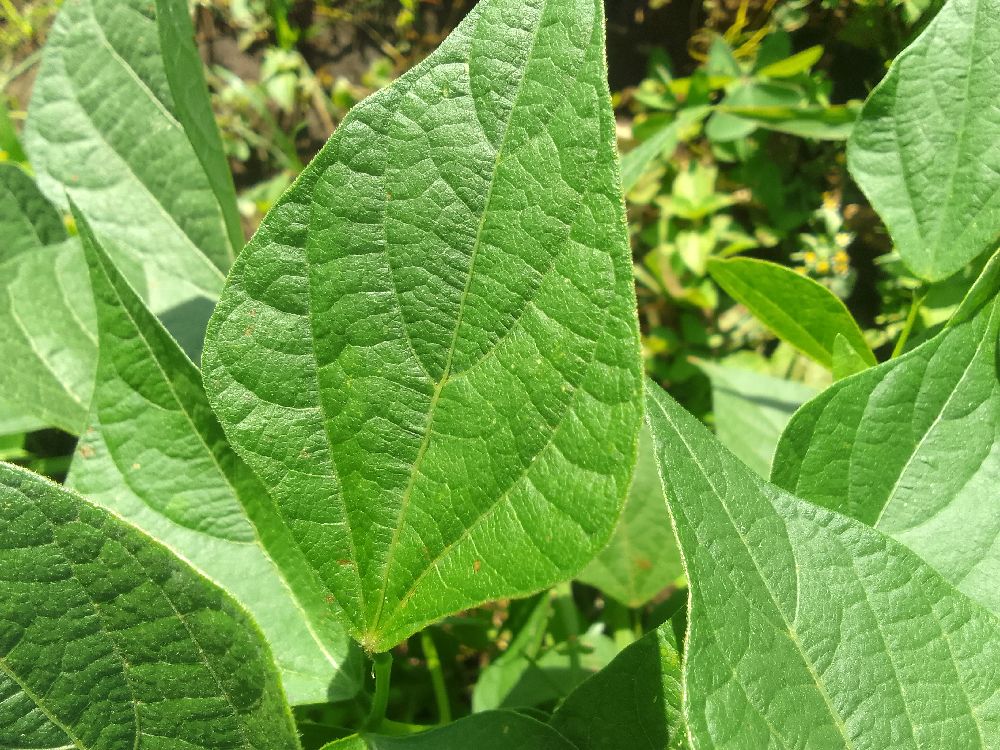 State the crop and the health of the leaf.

common bean, healthy
